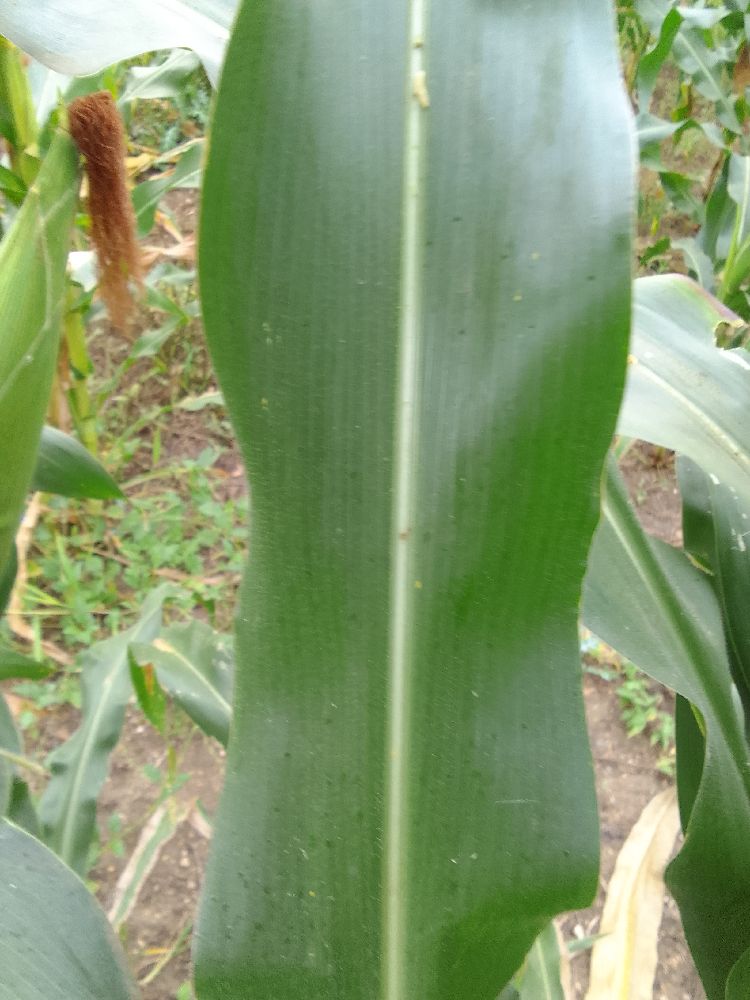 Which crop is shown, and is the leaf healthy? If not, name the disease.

maize, healthy
